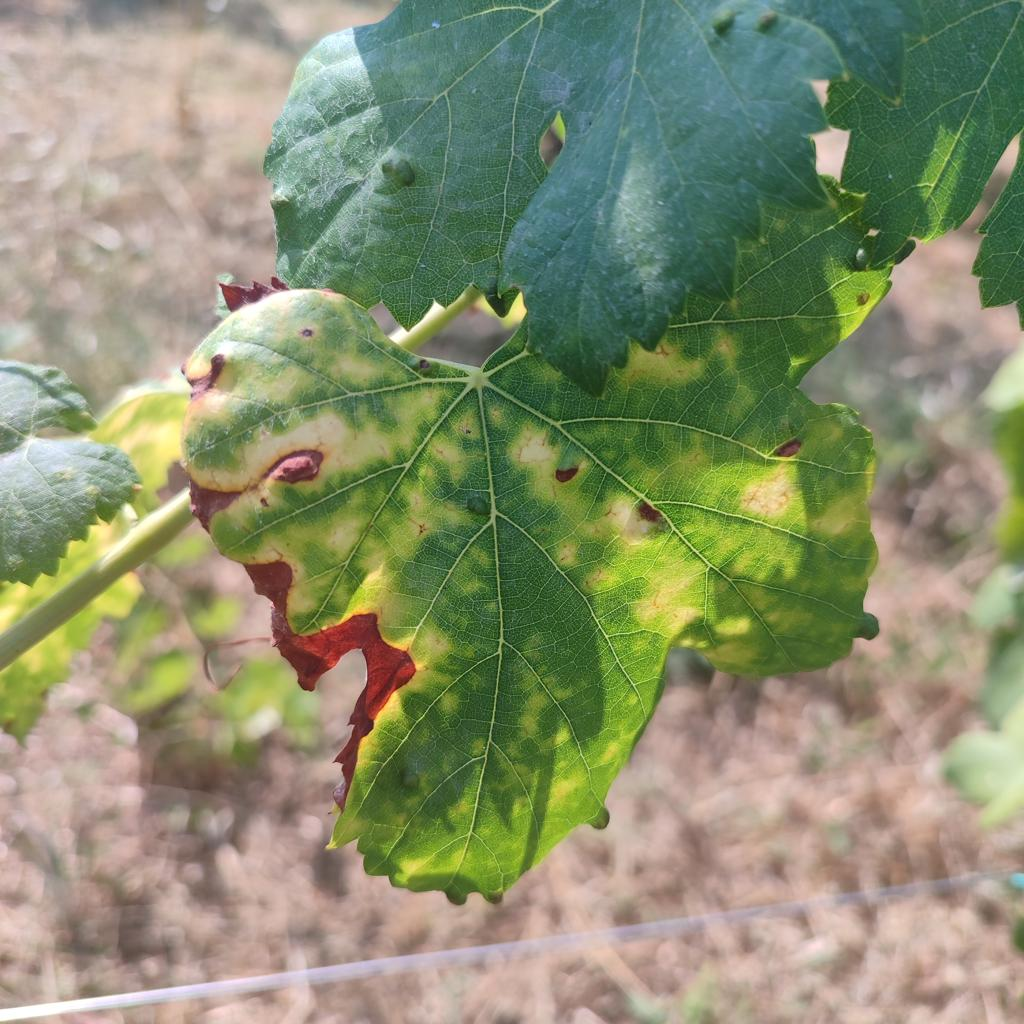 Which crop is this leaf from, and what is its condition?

grapevine, esca complex
